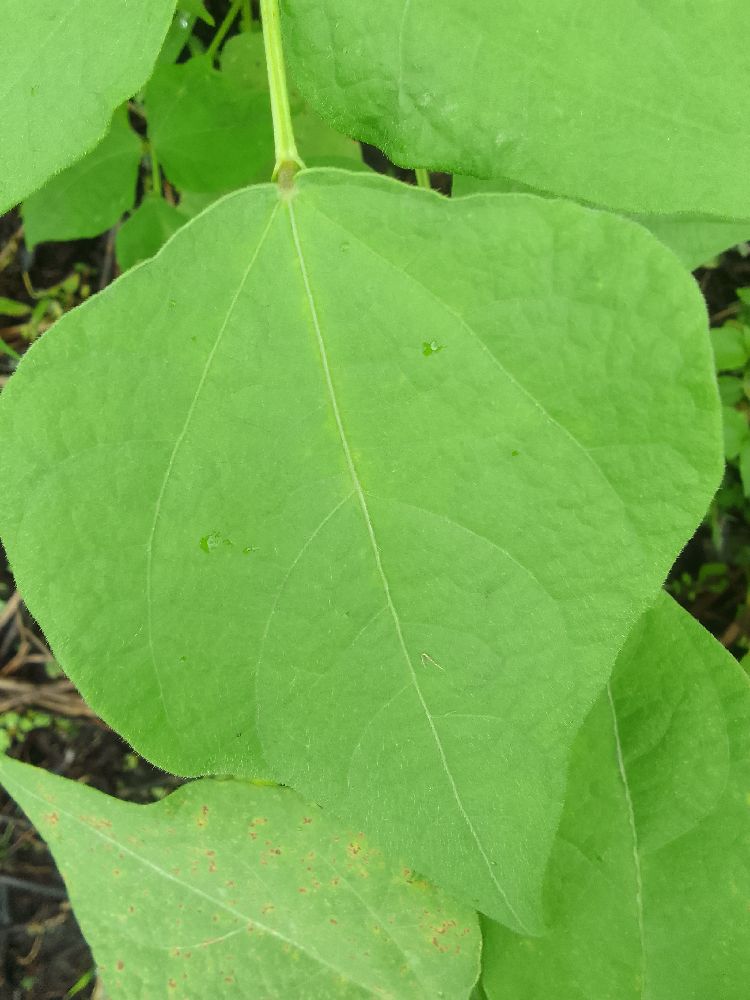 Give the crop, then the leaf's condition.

common bean, healthy
